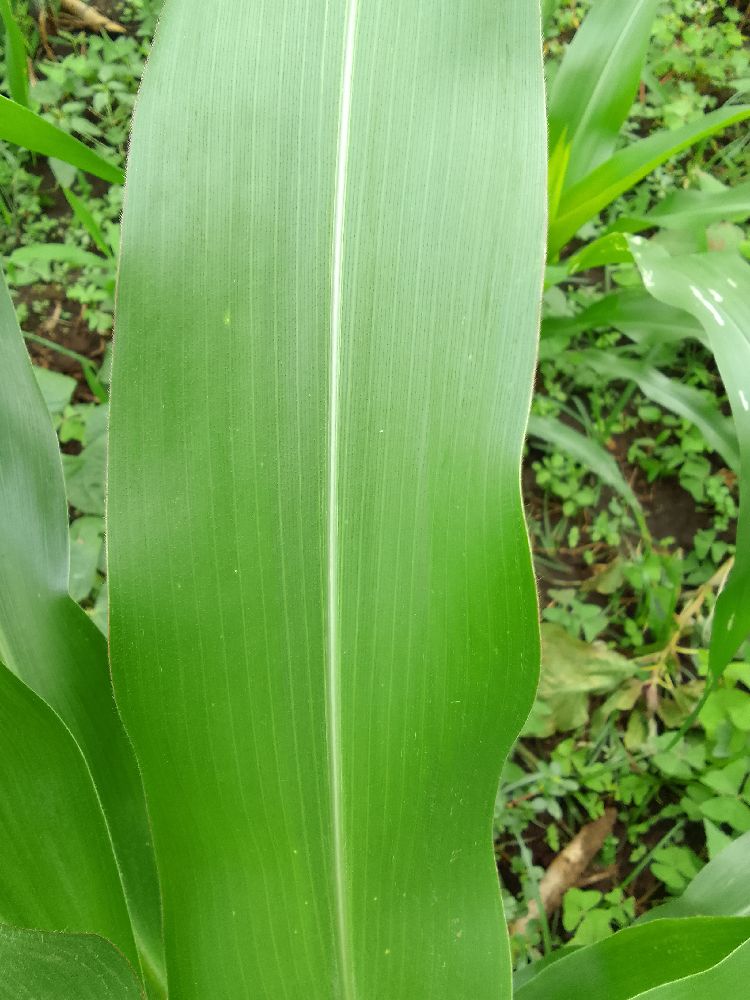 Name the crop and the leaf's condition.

maize, healthy
